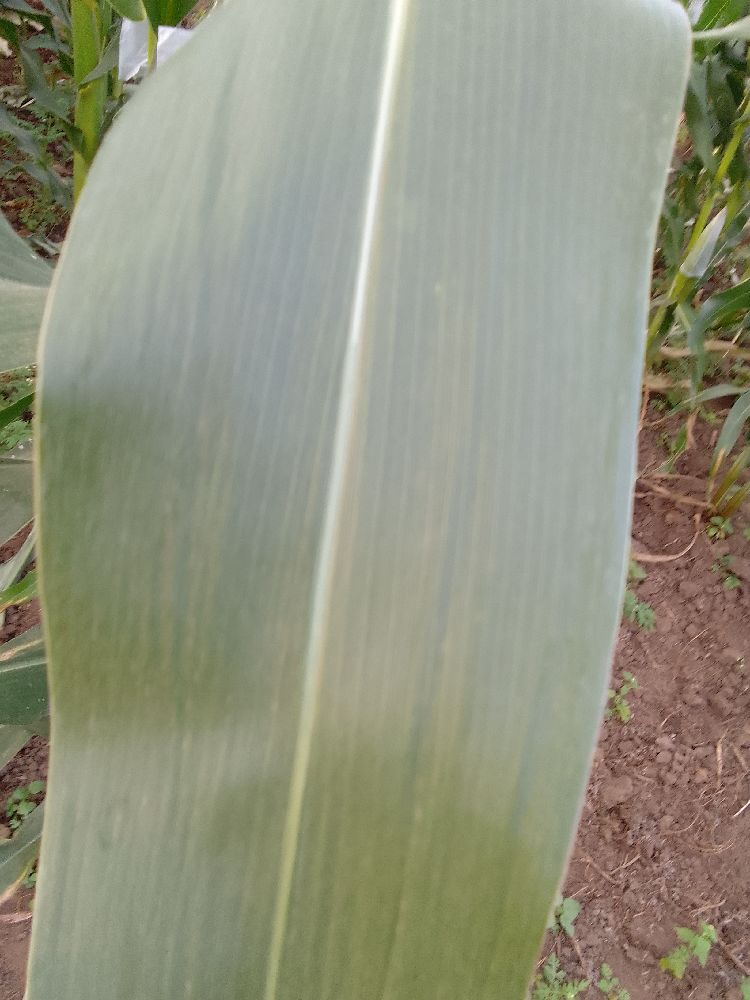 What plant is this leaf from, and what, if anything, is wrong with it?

maize, healthy
